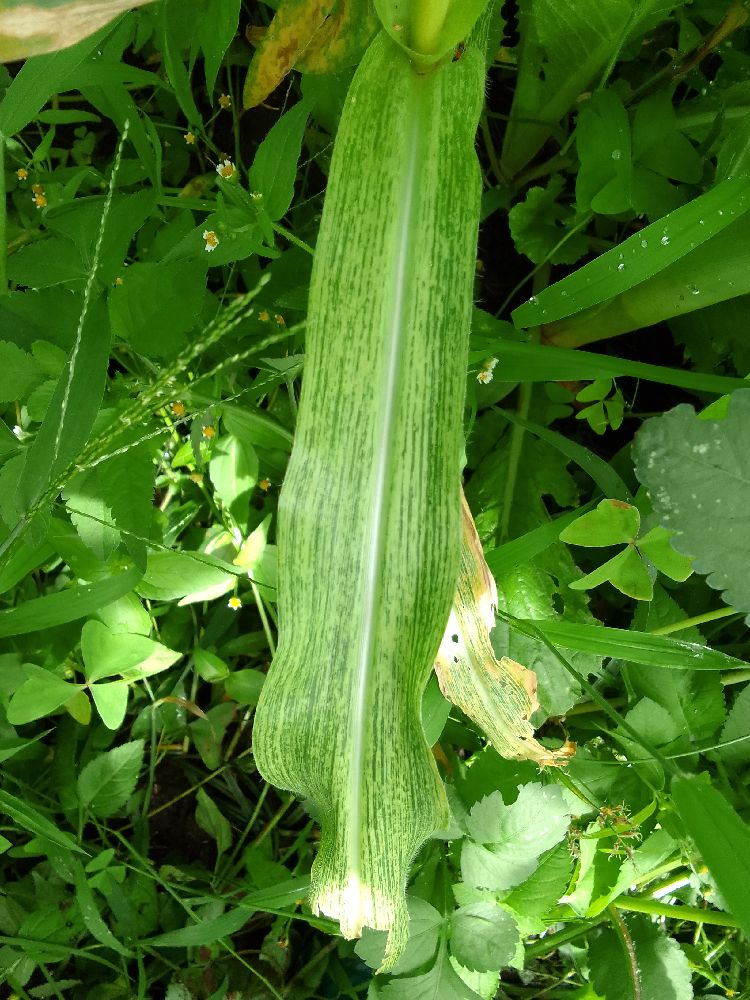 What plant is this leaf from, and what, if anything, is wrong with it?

maize, maize streak virus
